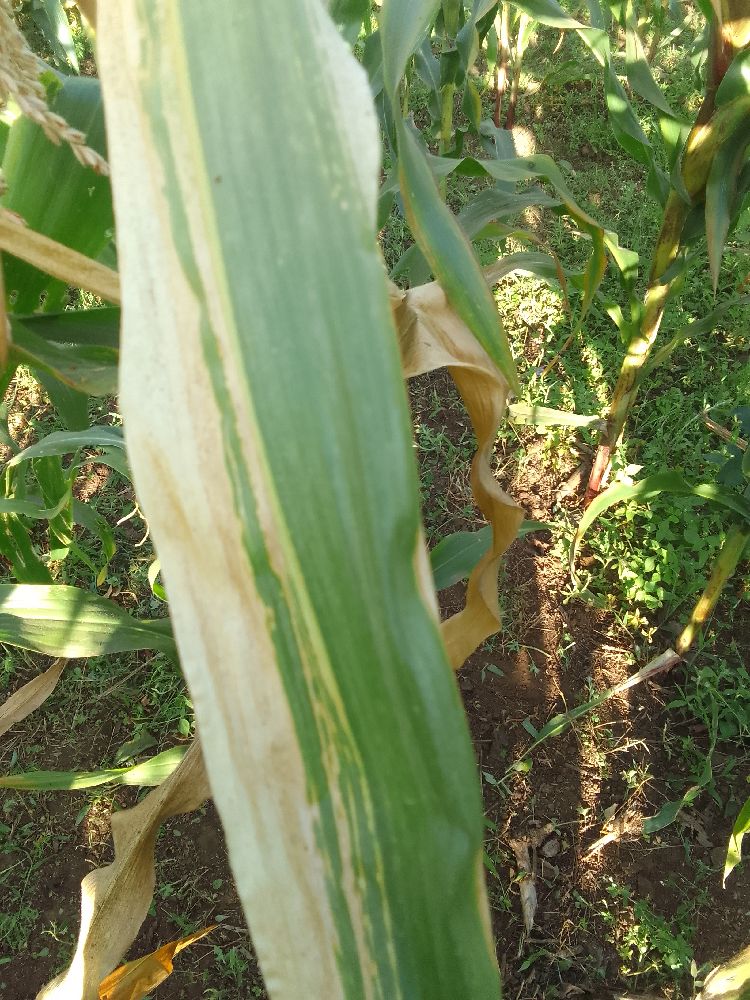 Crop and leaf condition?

maize, maize lethal necrosis
